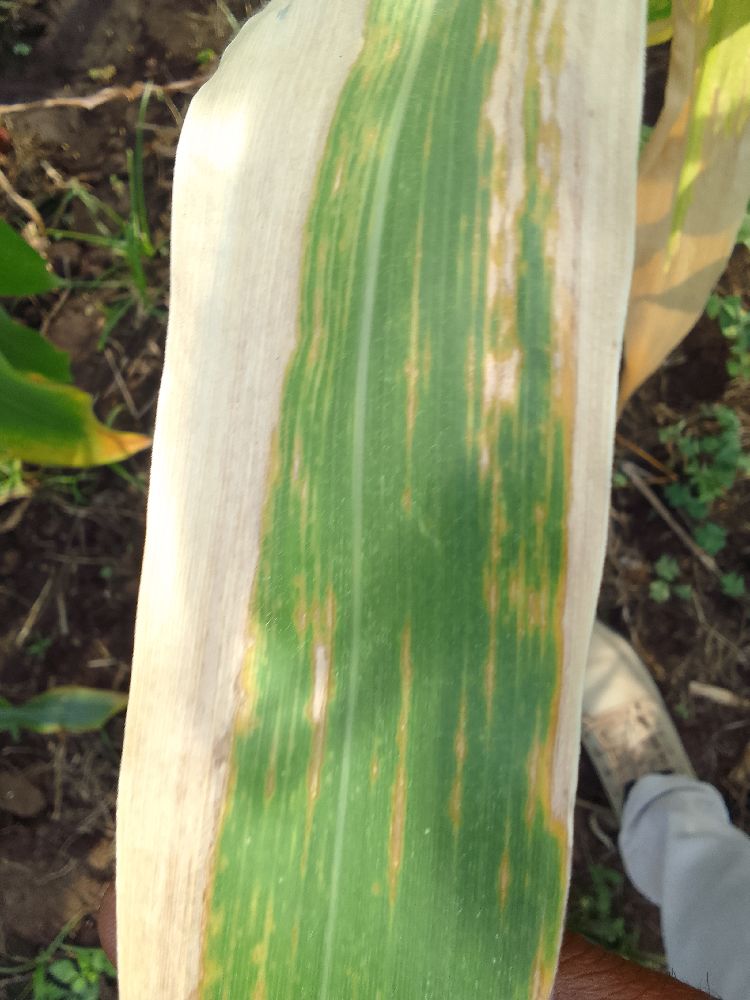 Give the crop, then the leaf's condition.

maize, maize lethal necrosis
